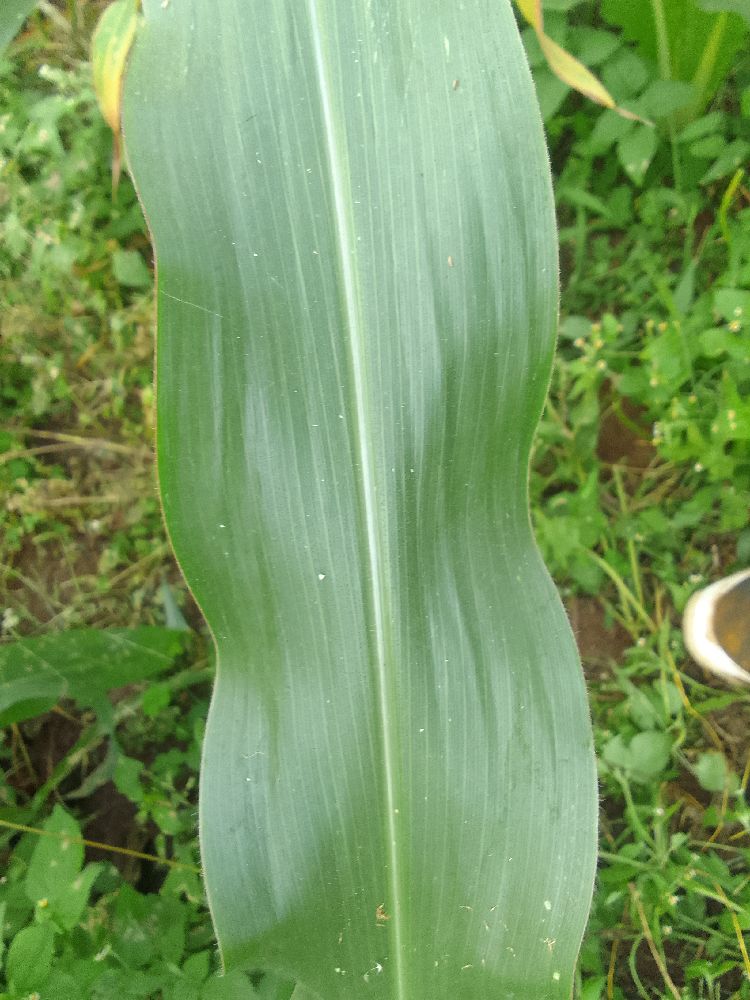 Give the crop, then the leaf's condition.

maize, healthy
